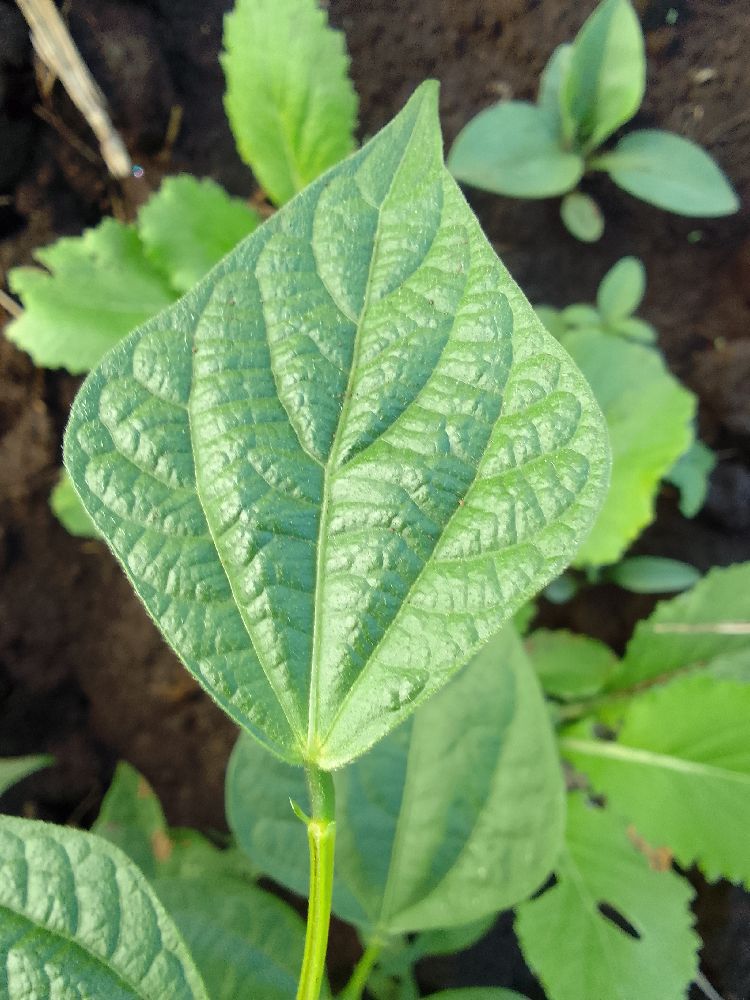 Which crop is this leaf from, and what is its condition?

common bean, healthy
